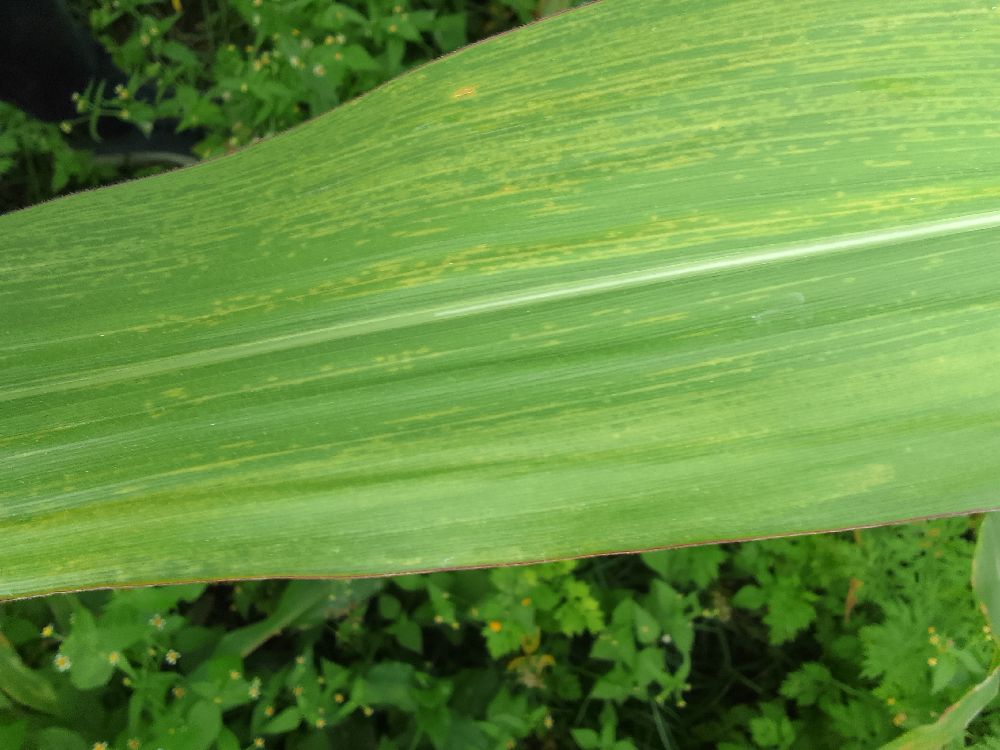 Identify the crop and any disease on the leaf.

maize, maize lethal necrosis
